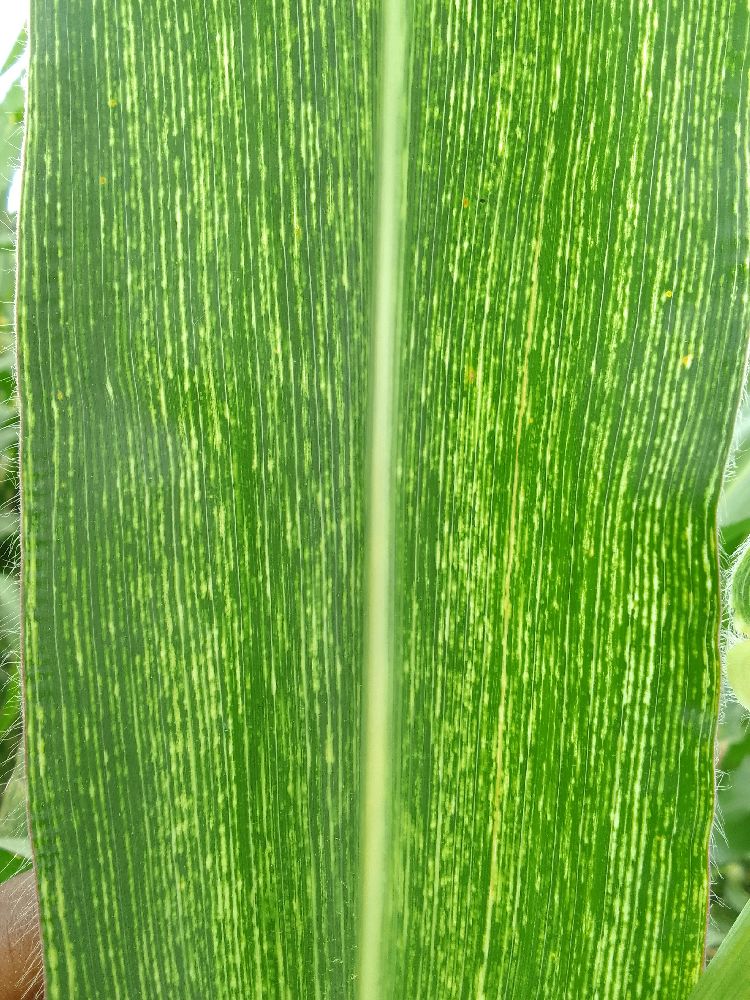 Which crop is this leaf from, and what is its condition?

maize, maize streak virus
